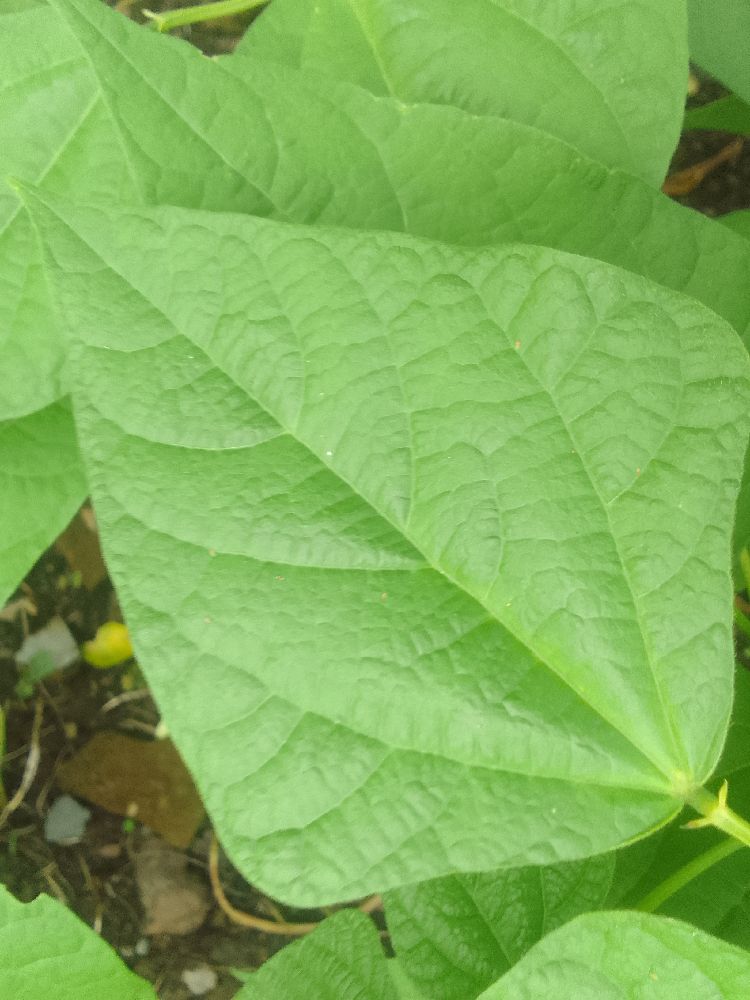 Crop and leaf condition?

common bean, healthy
